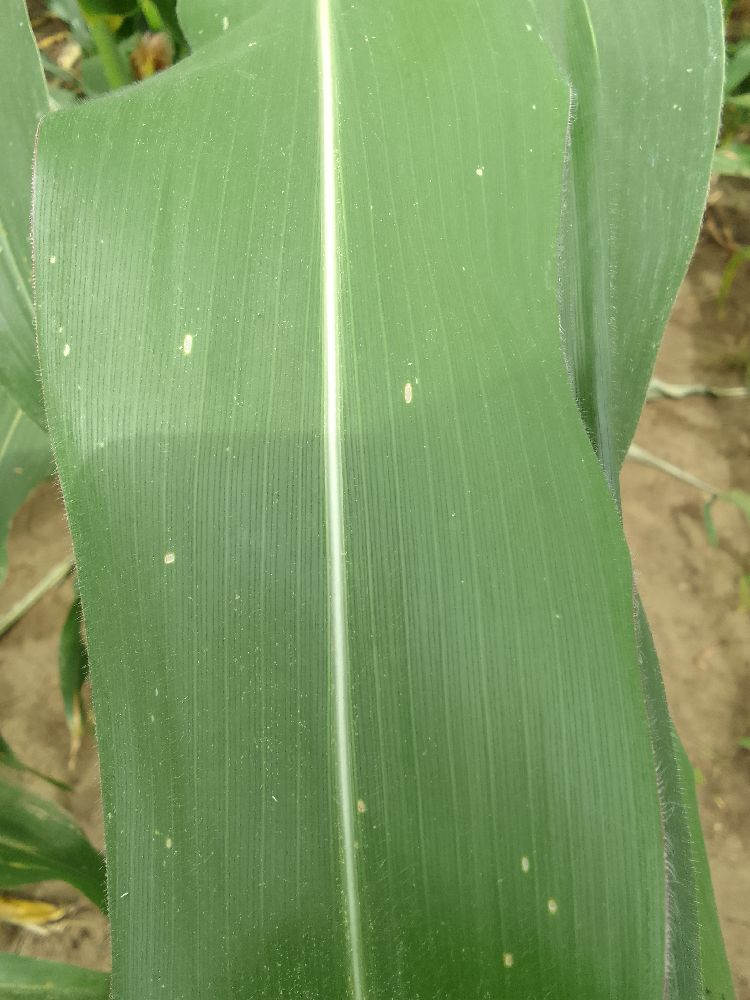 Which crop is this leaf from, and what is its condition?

maize, healthy
